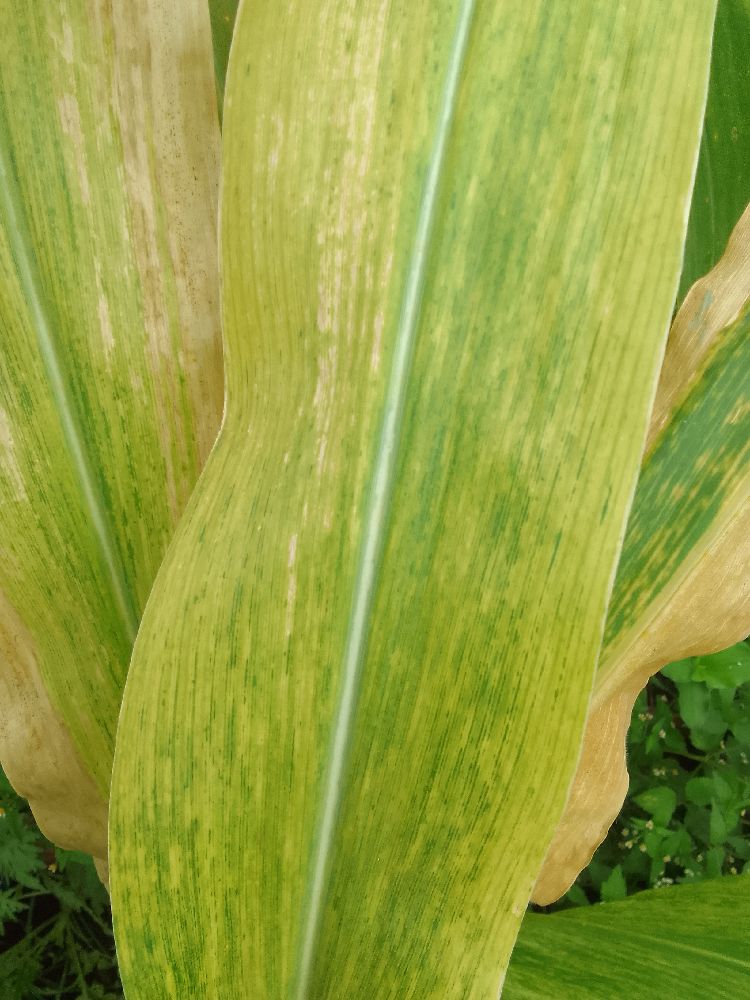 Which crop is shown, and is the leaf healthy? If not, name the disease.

maize, maize lethal necrosis
